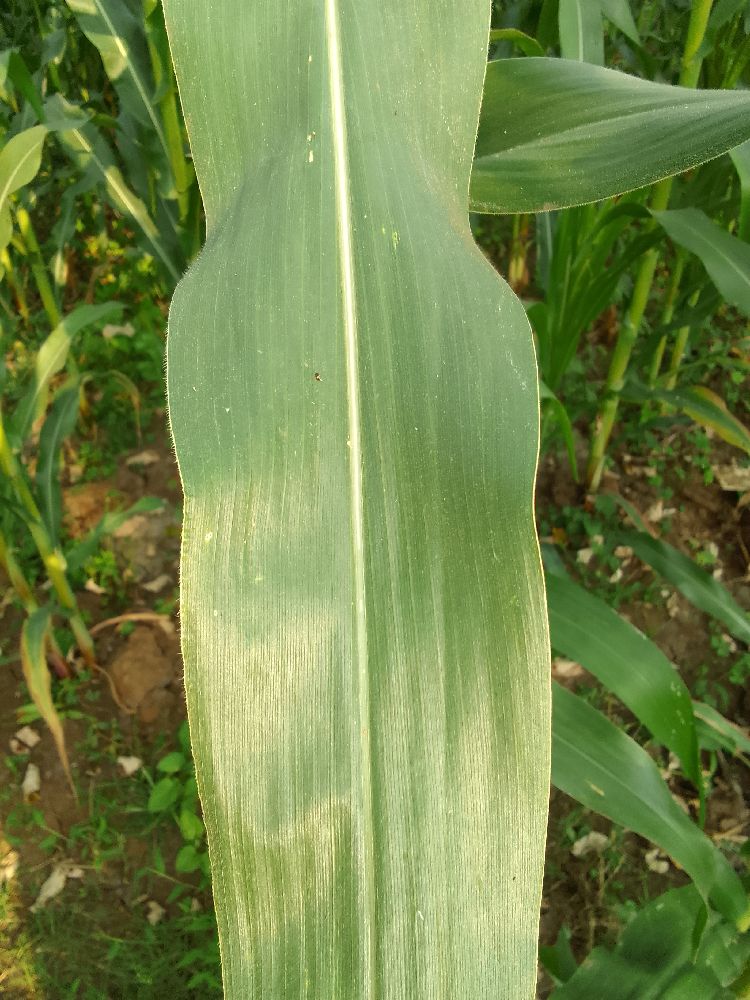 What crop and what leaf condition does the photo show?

maize, healthy
